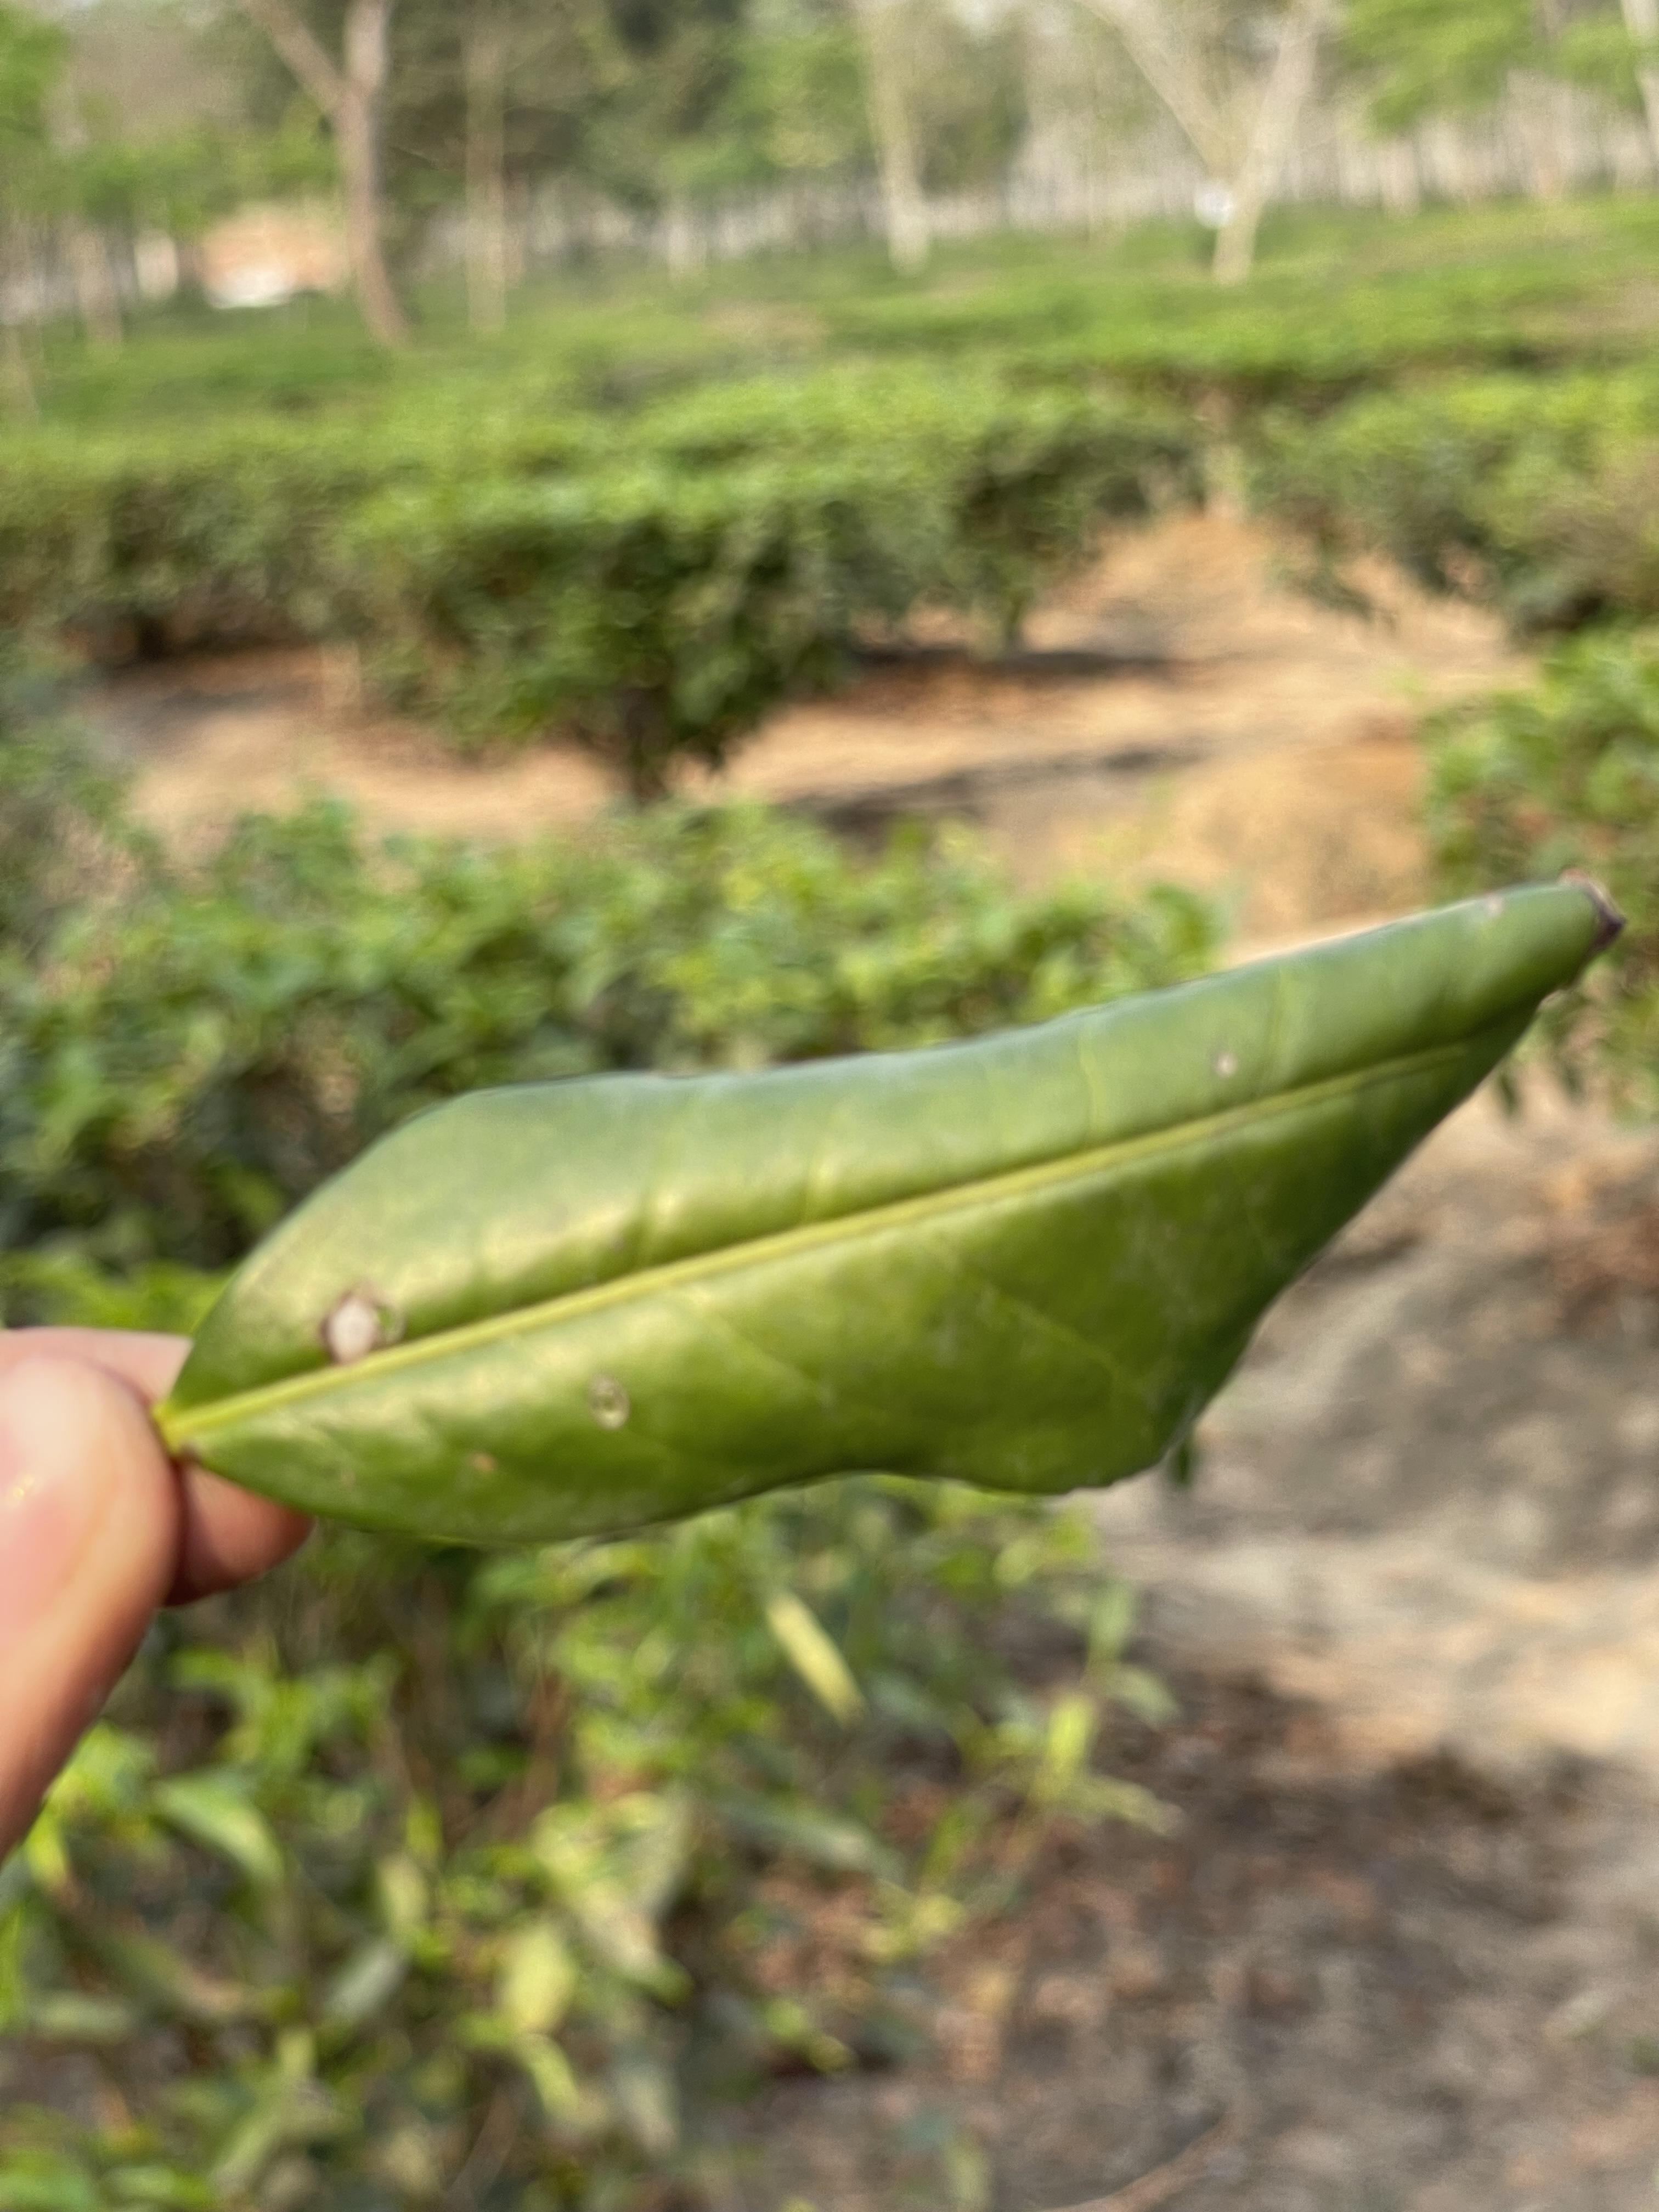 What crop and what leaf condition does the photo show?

tea, helopeltis
